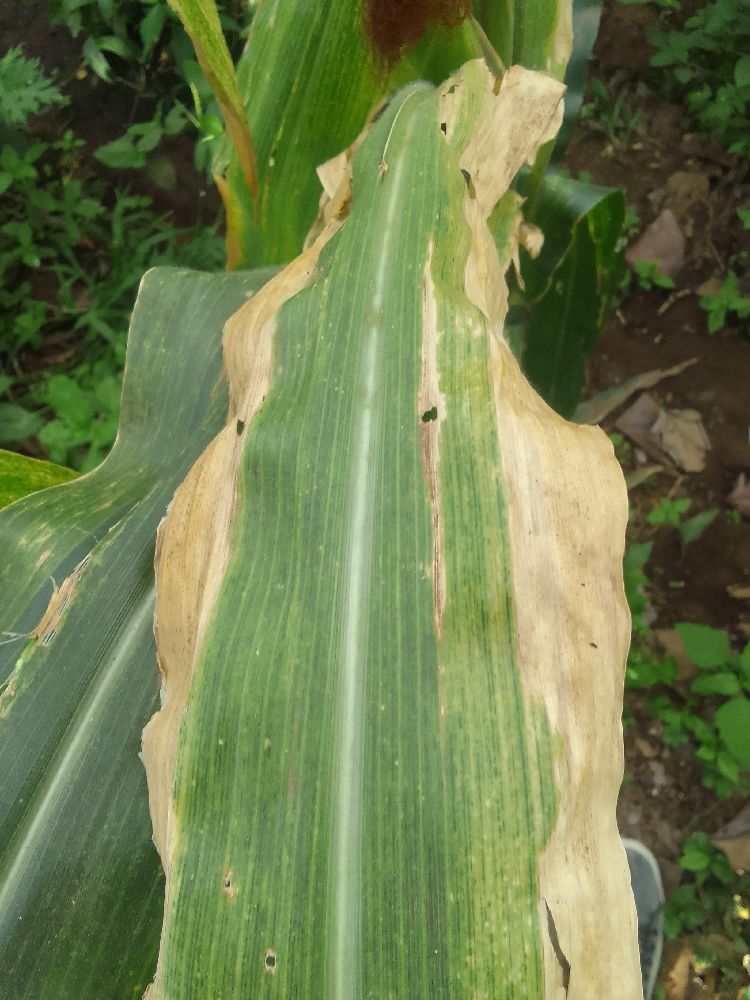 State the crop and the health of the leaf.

maize, maize lethal necrosis
